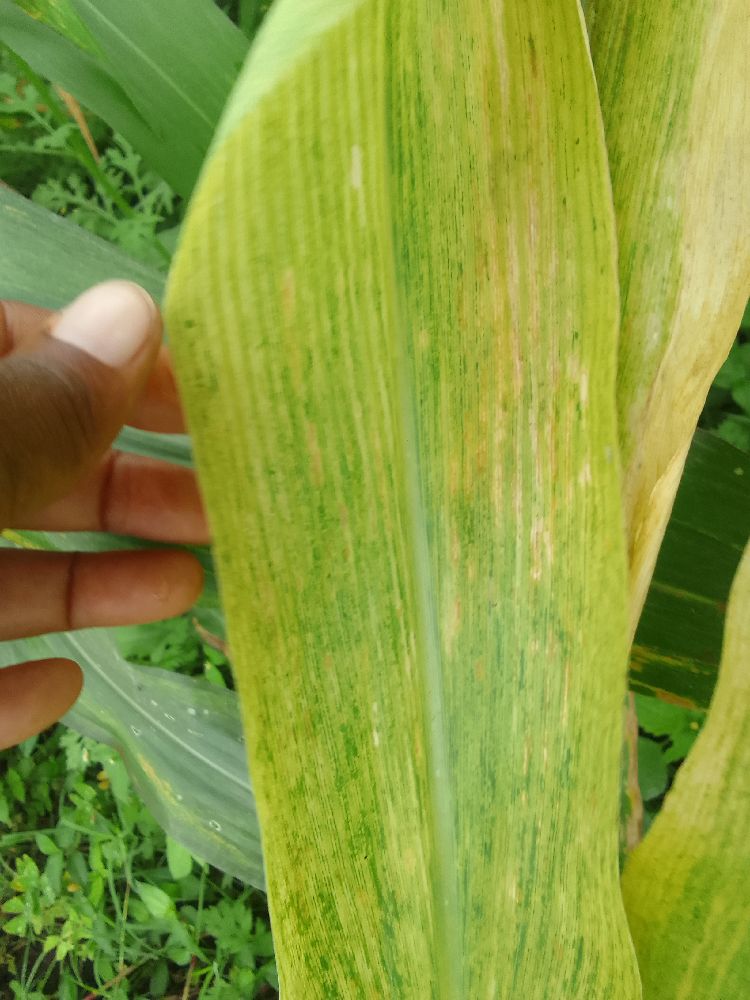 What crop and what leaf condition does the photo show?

maize, maize lethal necrosis
